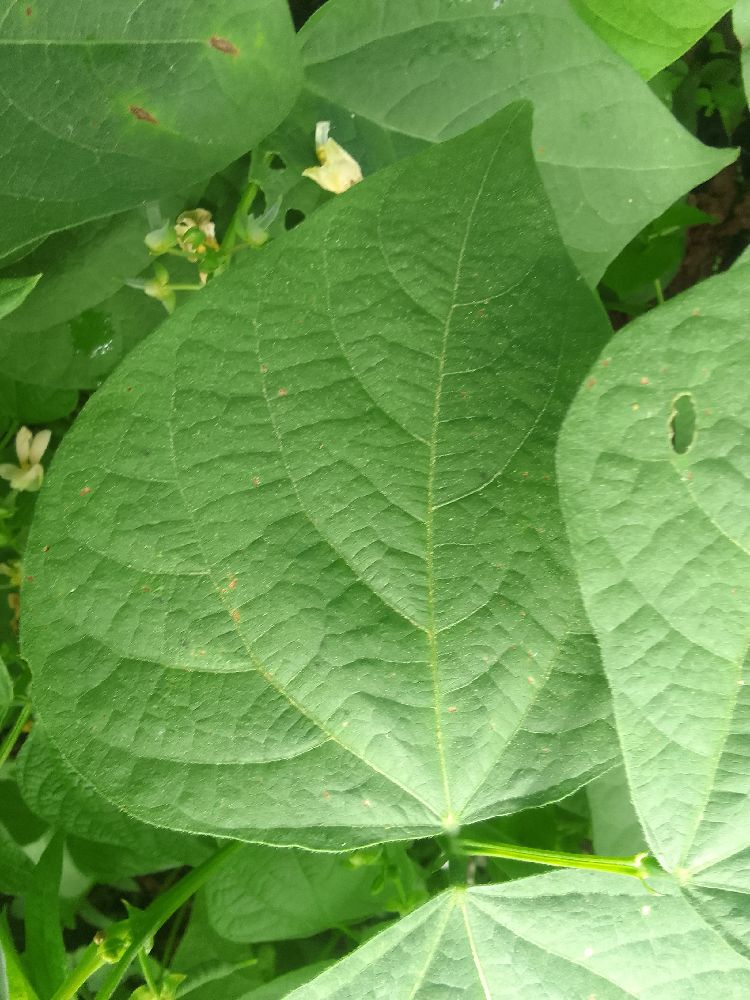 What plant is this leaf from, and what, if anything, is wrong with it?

common bean, healthy
